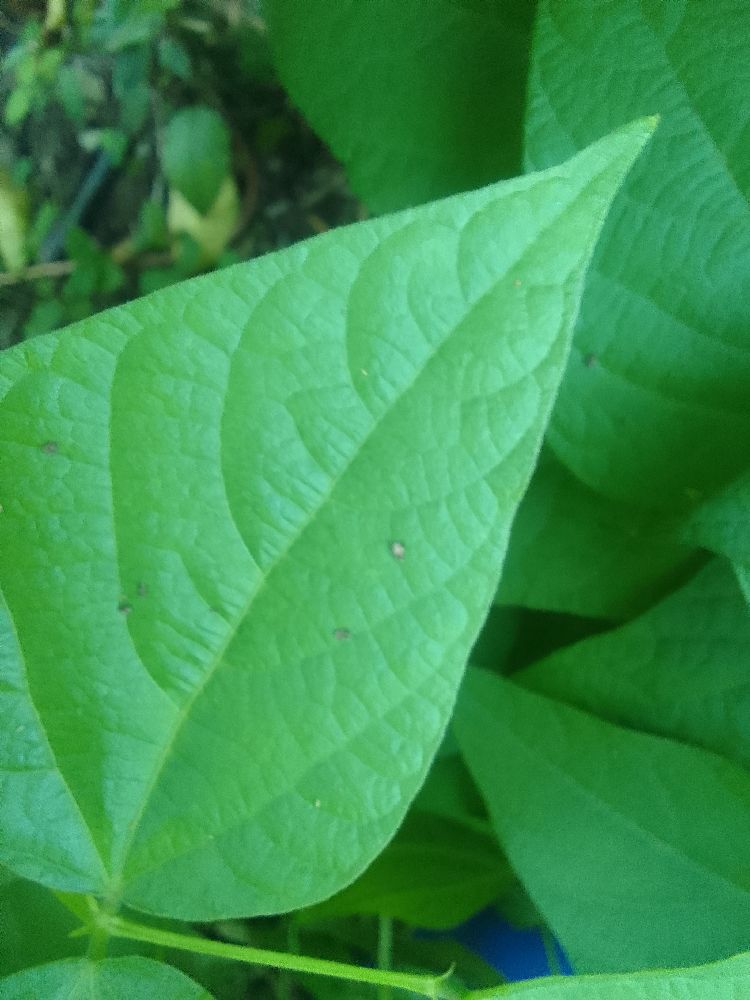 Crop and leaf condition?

common bean, healthy
